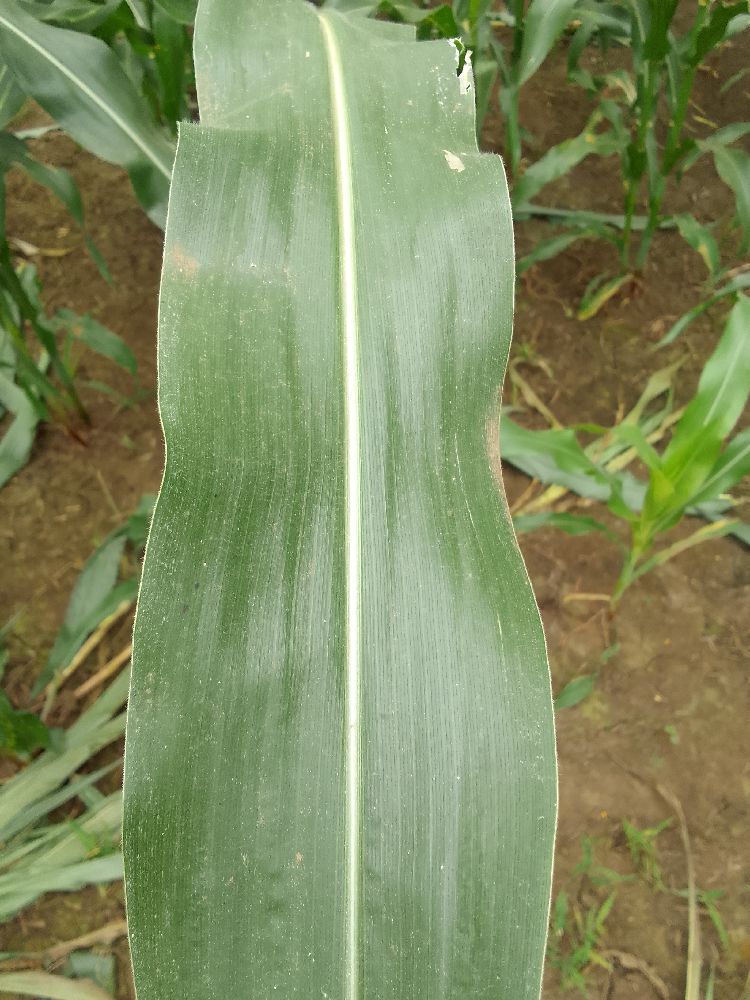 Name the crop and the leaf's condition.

maize, healthy
